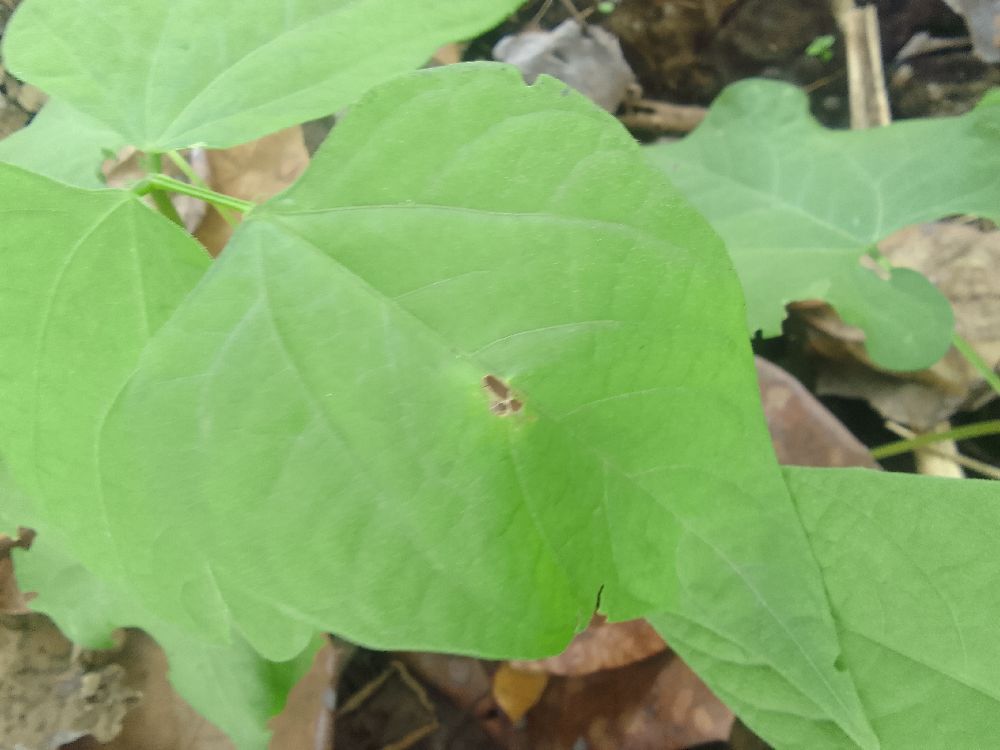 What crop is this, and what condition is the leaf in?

common bean, healthy
